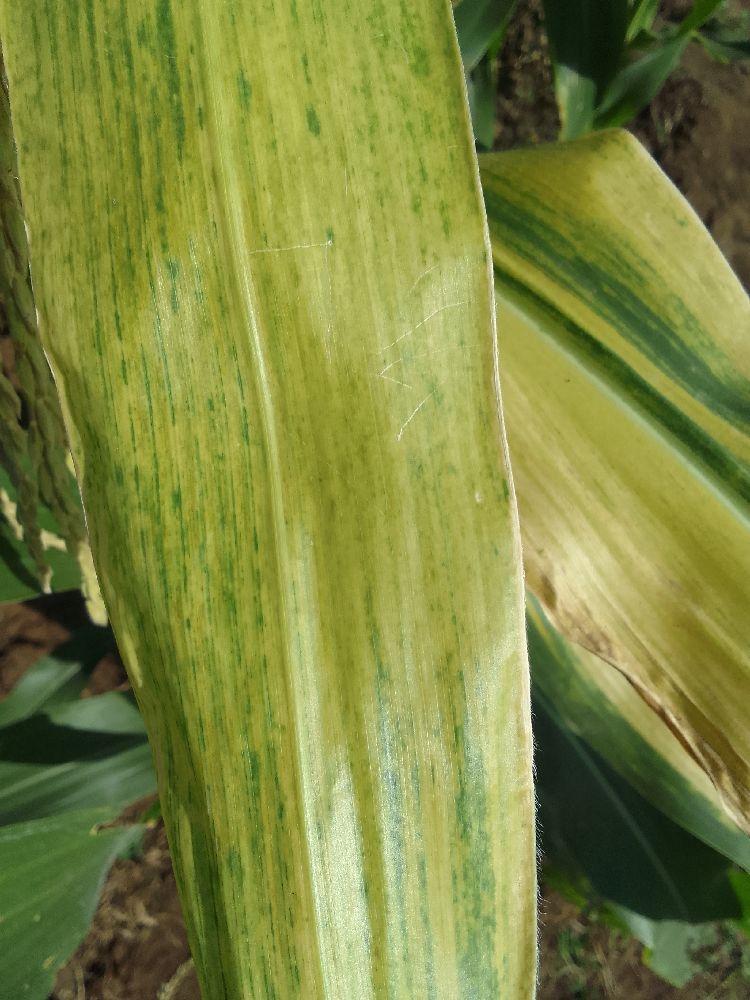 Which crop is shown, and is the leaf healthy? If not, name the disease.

maize, maize lethal necrosis
